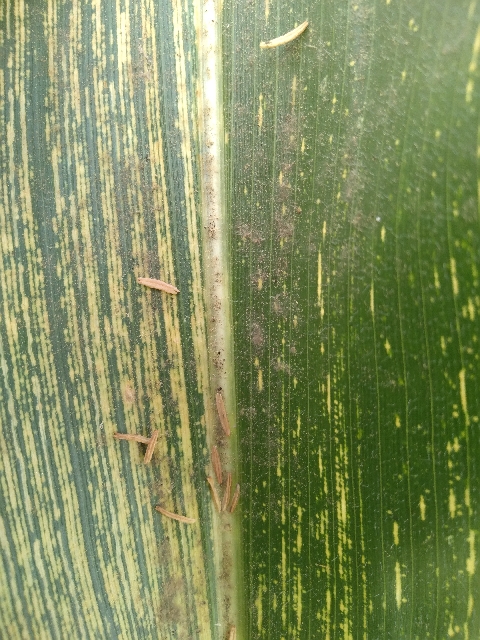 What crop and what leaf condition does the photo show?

maize, maize streak virus
